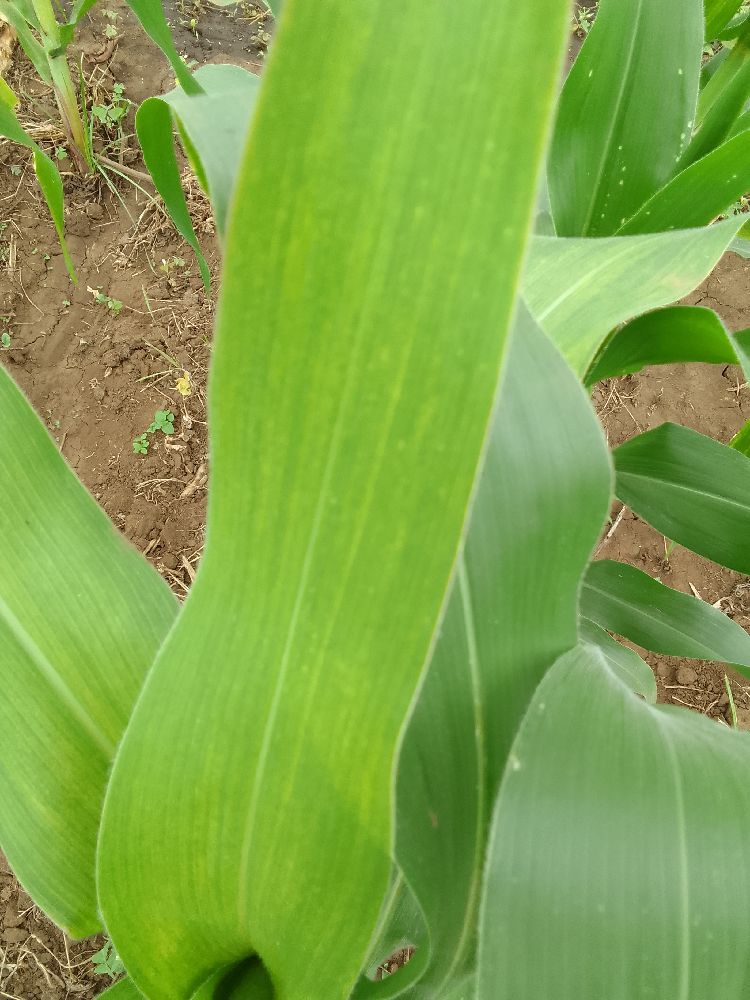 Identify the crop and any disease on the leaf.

maize, maize lethal necrosis
